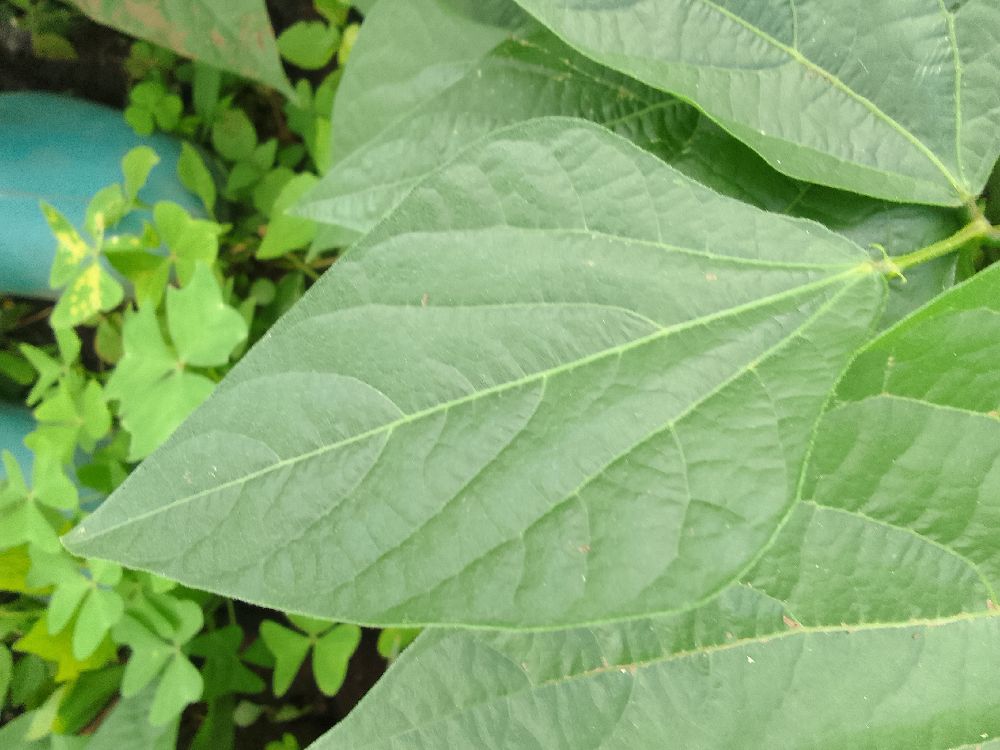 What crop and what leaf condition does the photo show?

common bean, healthy
